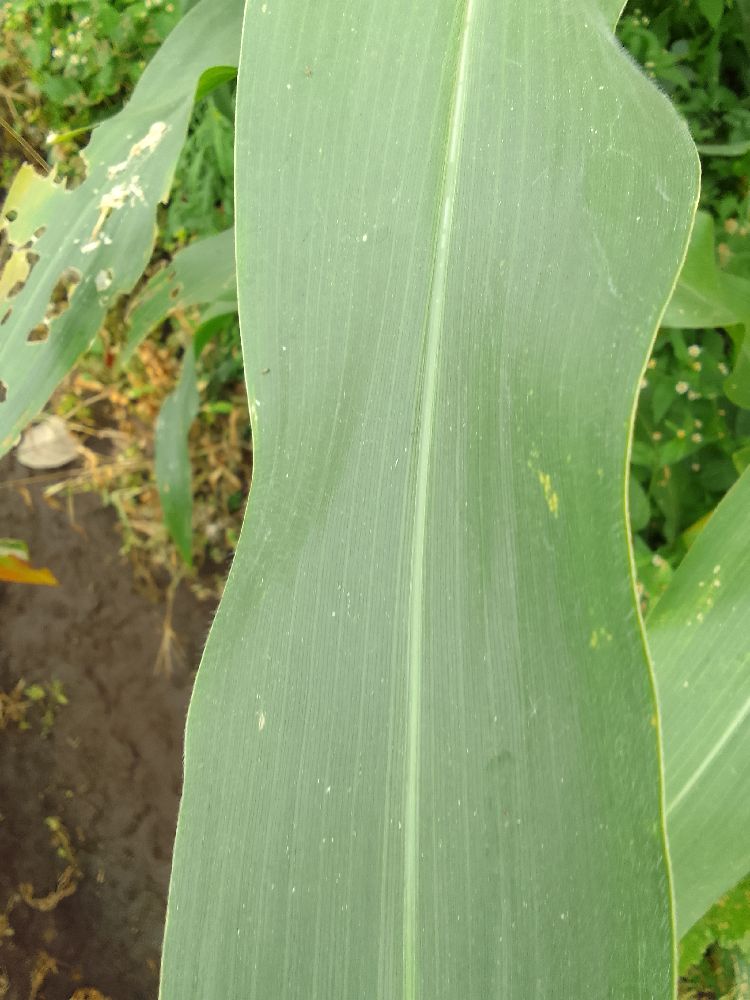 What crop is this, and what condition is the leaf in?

maize, healthy
